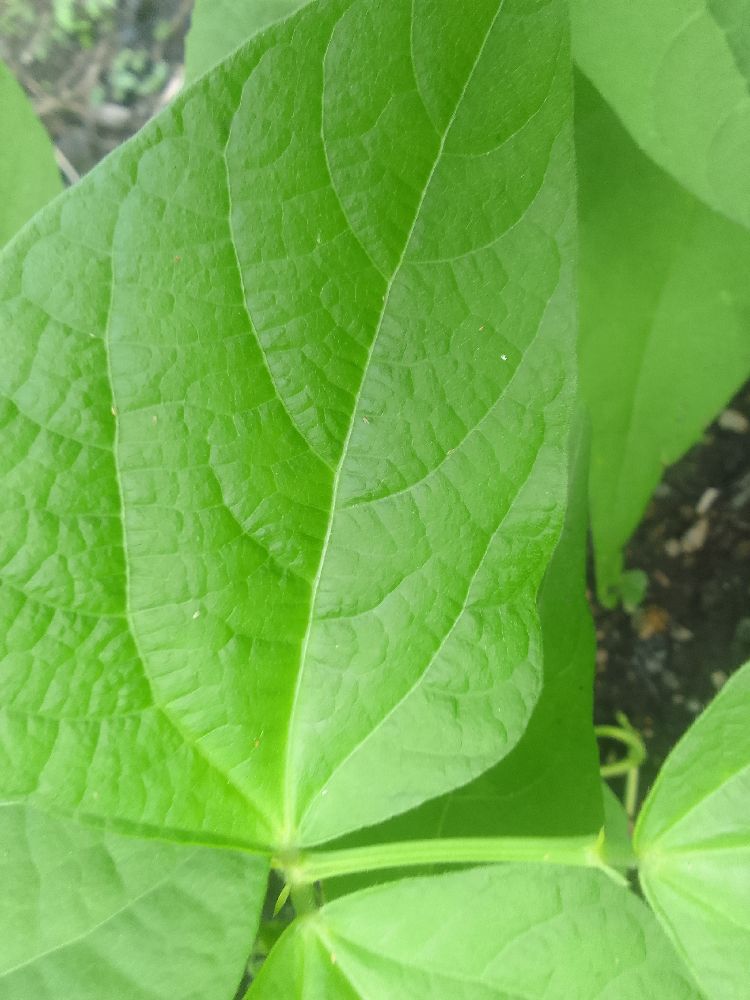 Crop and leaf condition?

common bean, healthy
